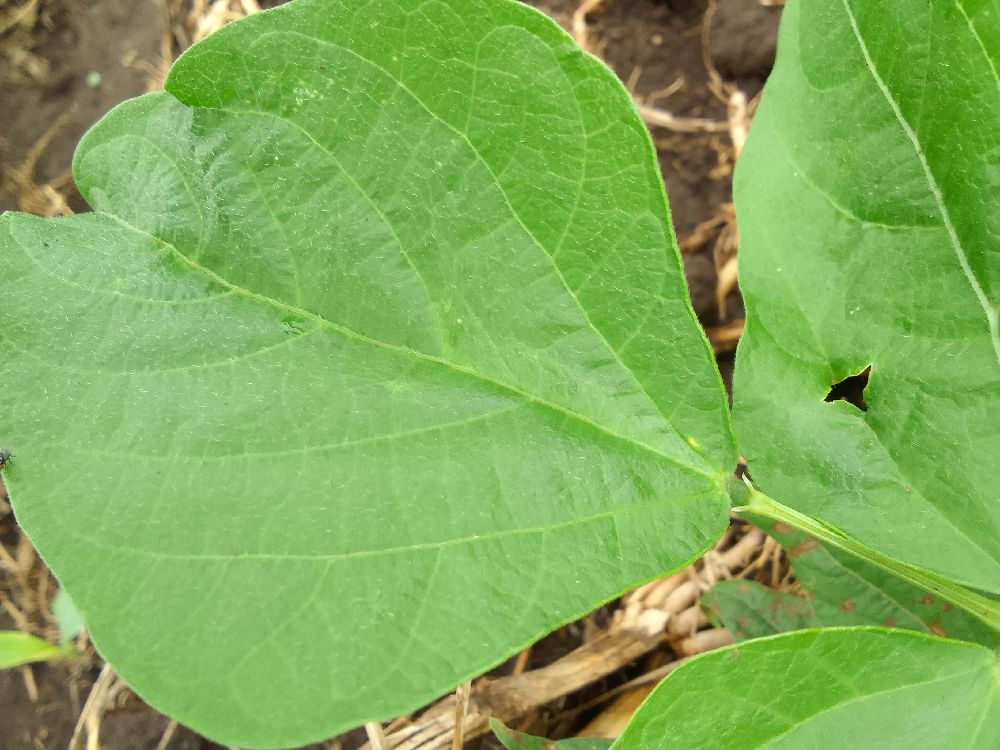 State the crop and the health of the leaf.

common bean, healthy
